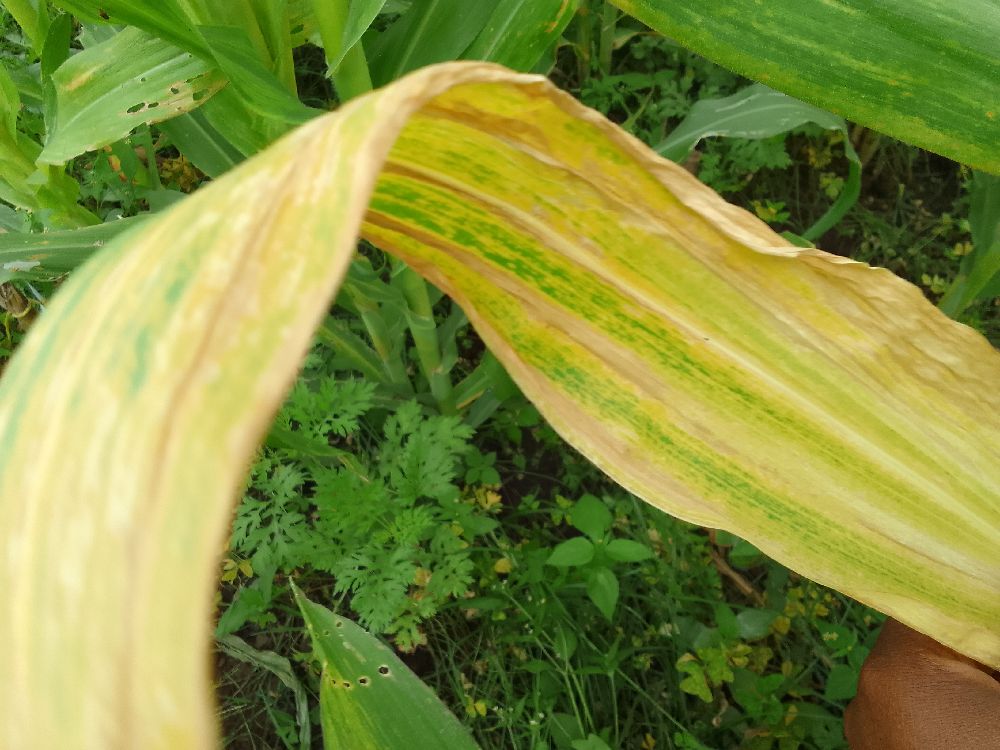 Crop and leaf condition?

maize, maize lethal necrosis
